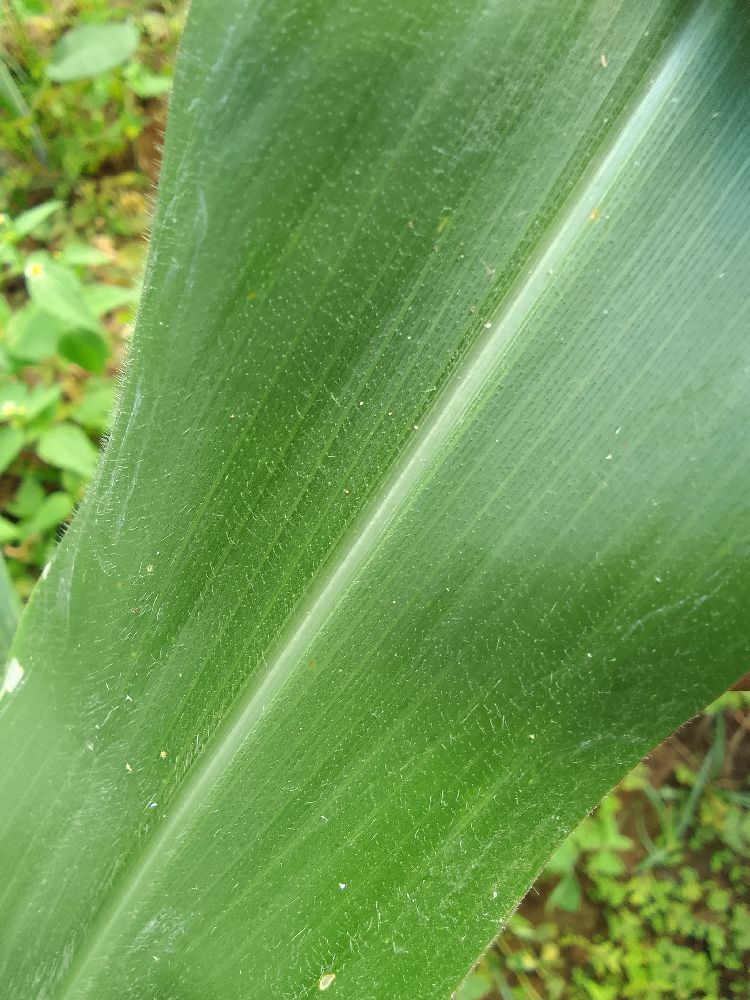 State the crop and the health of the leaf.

maize, healthy
